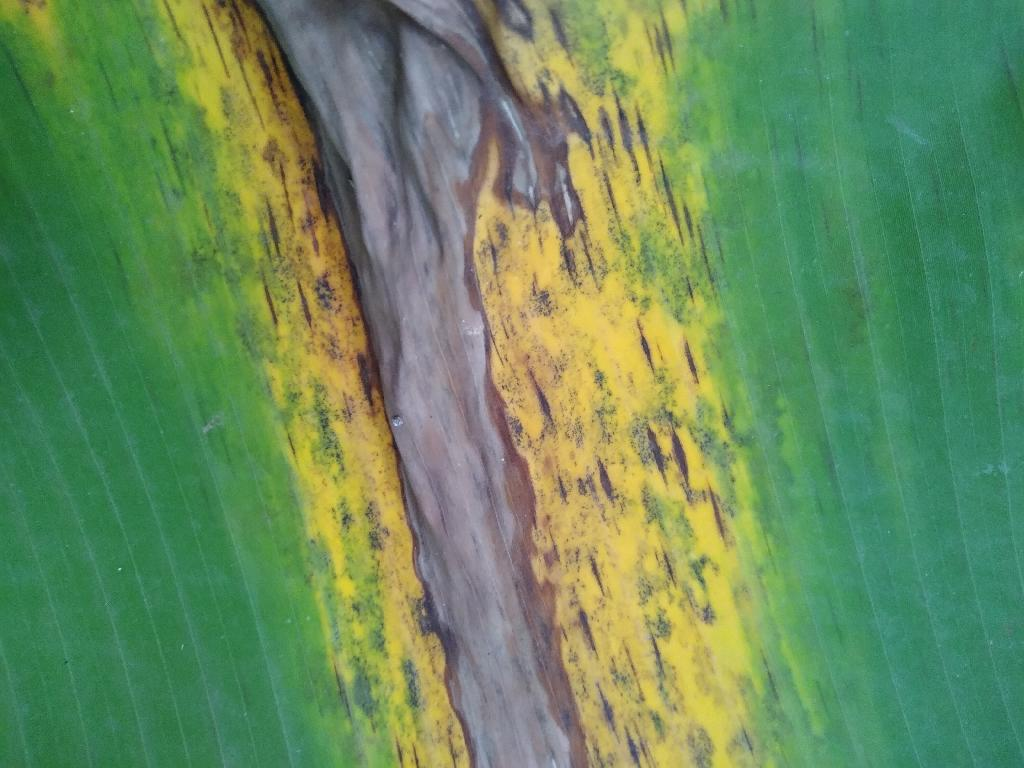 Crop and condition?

banana, black sigatoka
